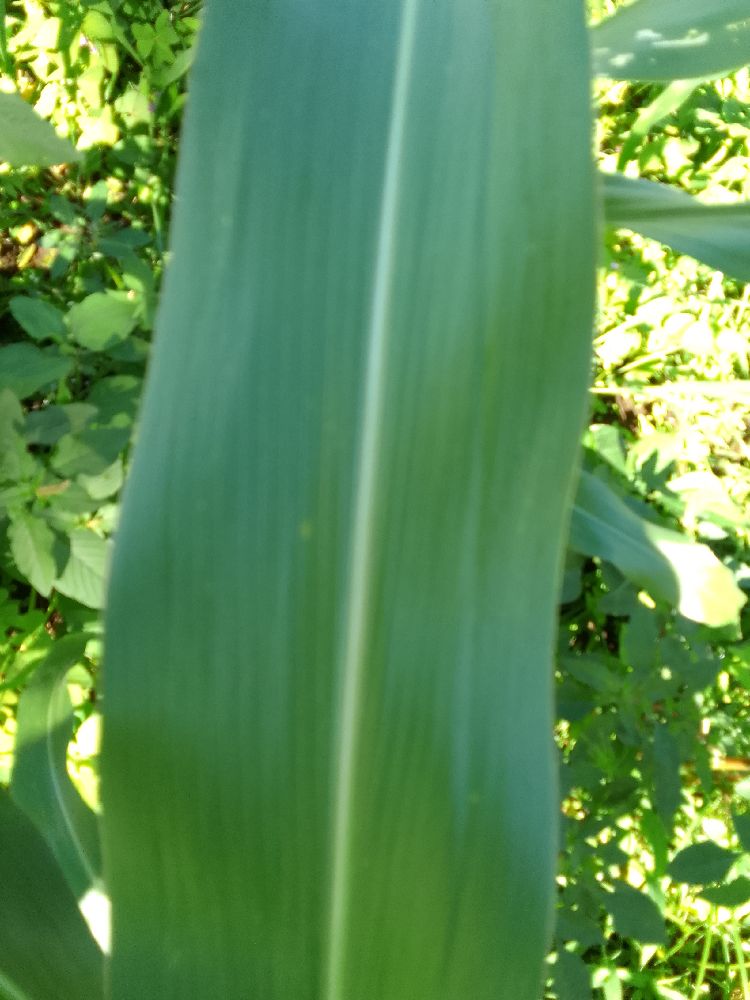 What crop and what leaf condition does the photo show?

maize, healthy
